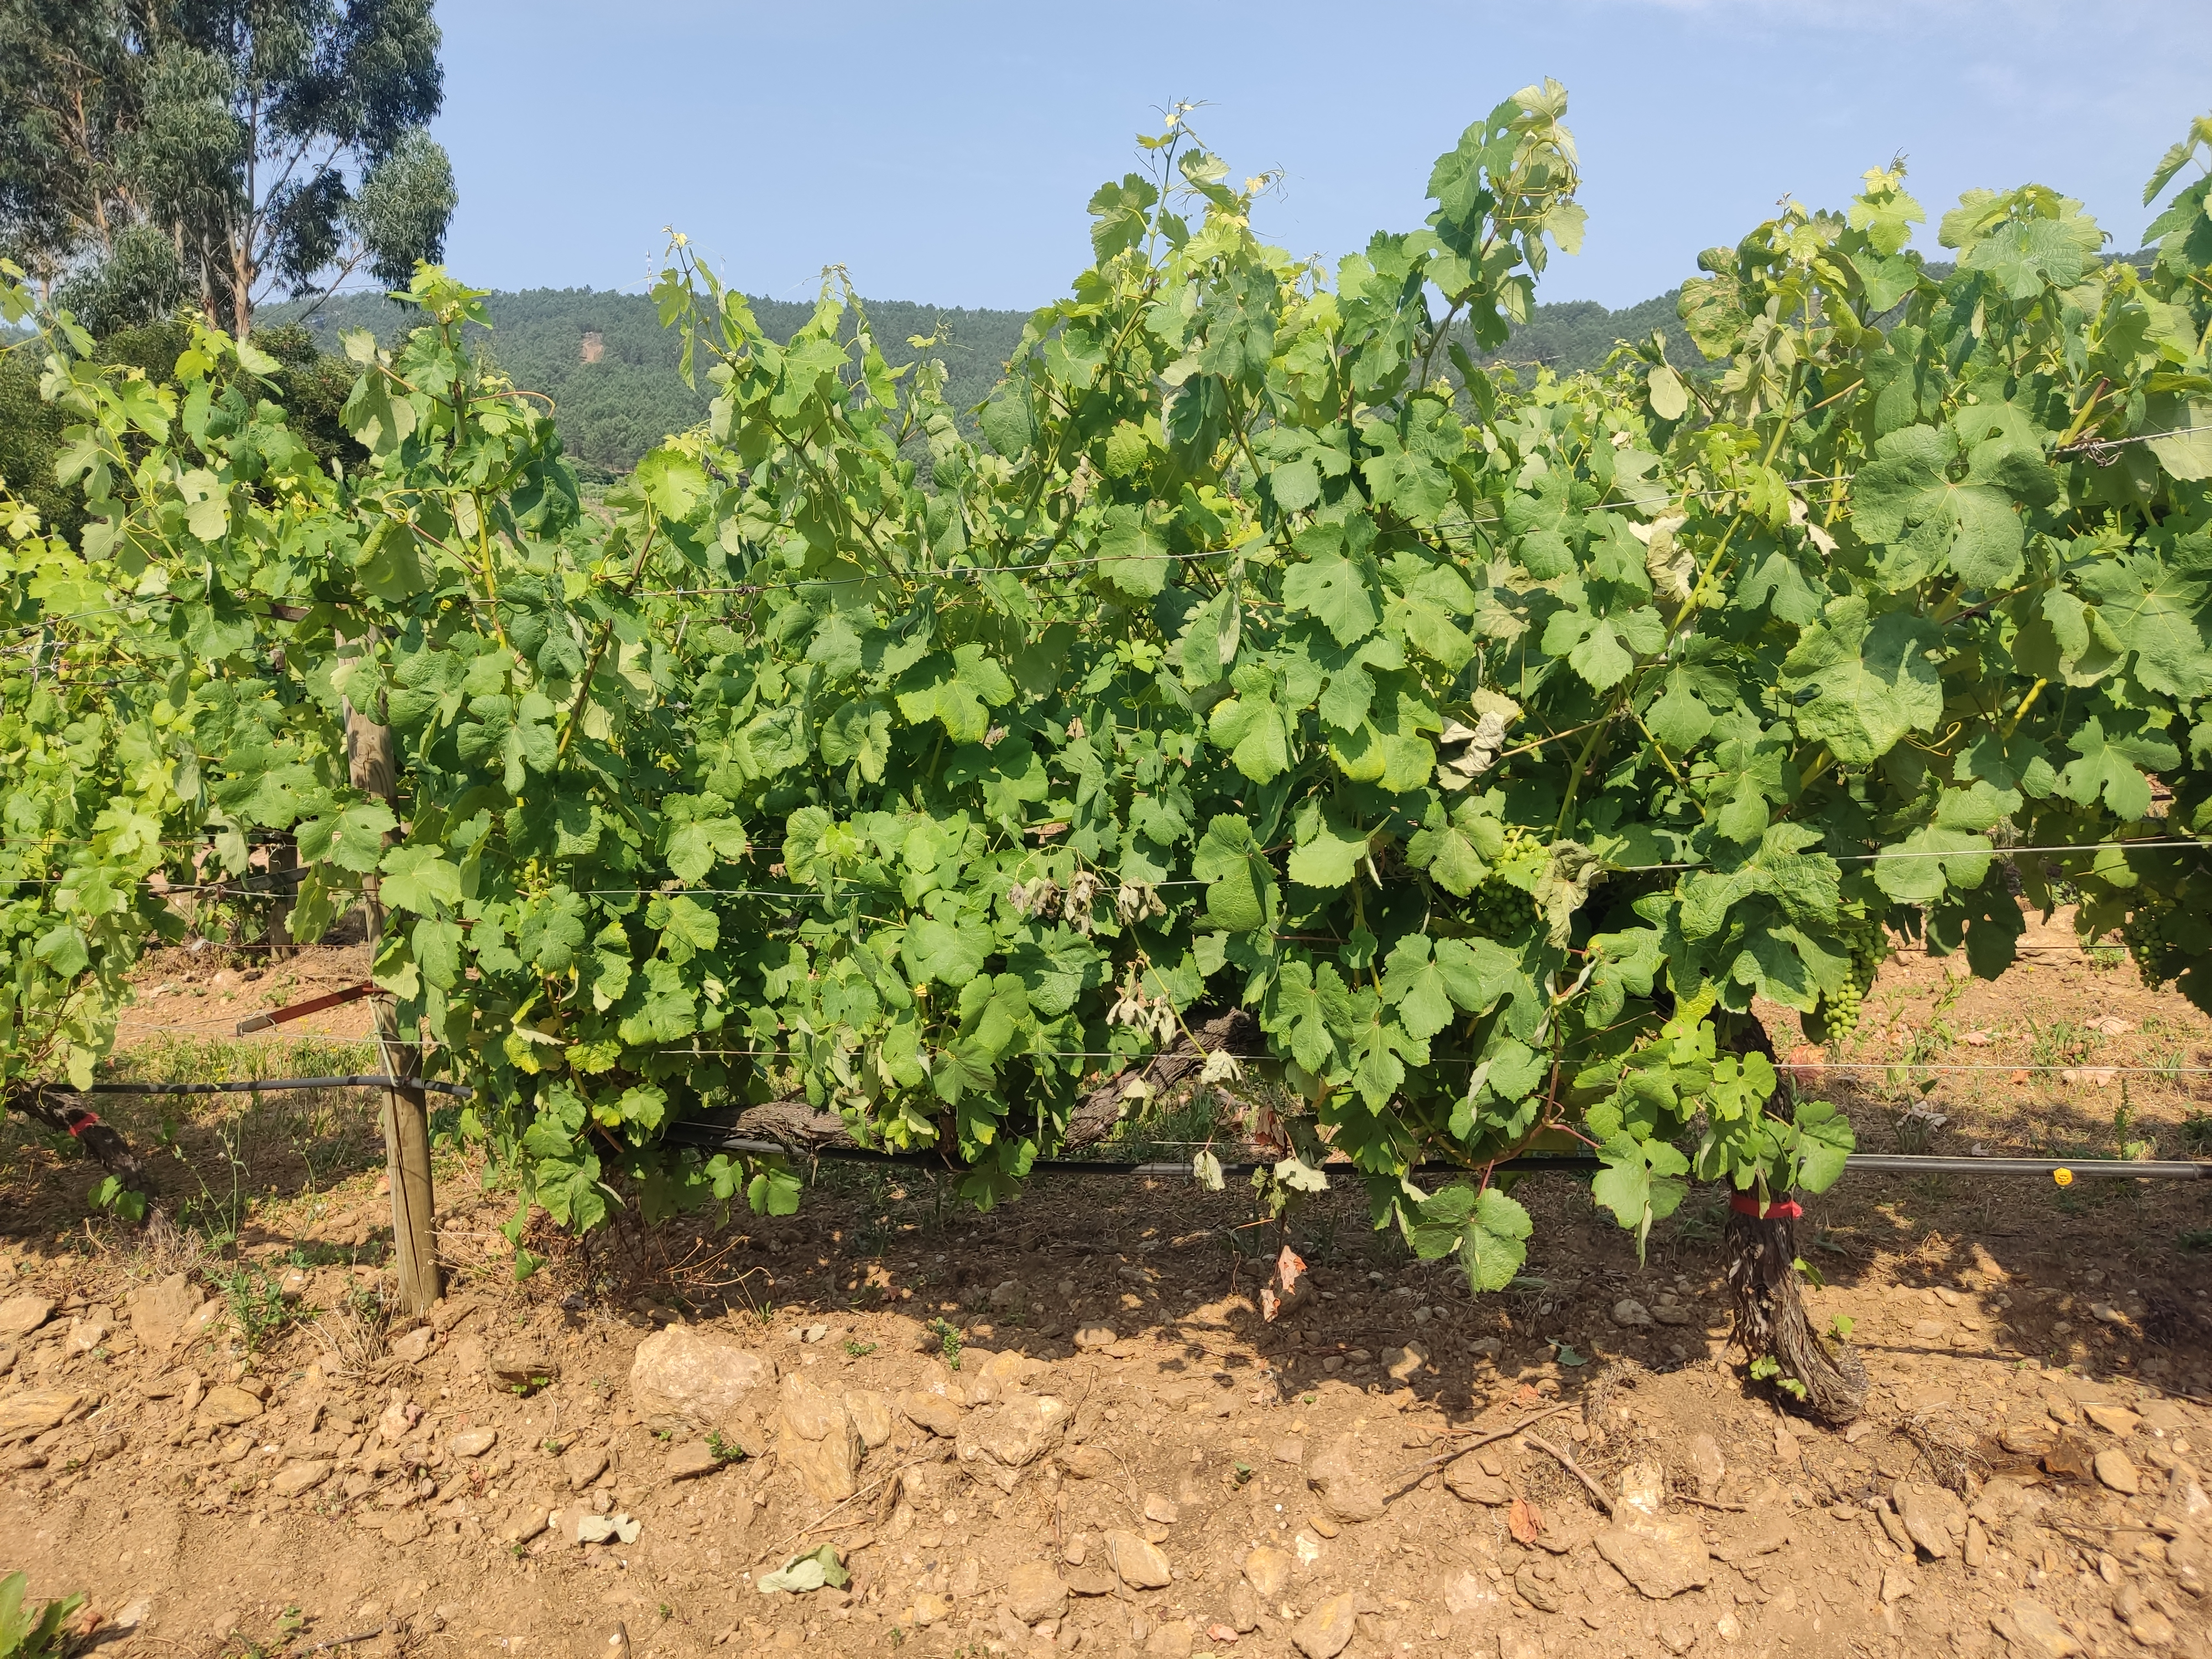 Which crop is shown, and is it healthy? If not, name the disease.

grapevine, not affected by esca disease
